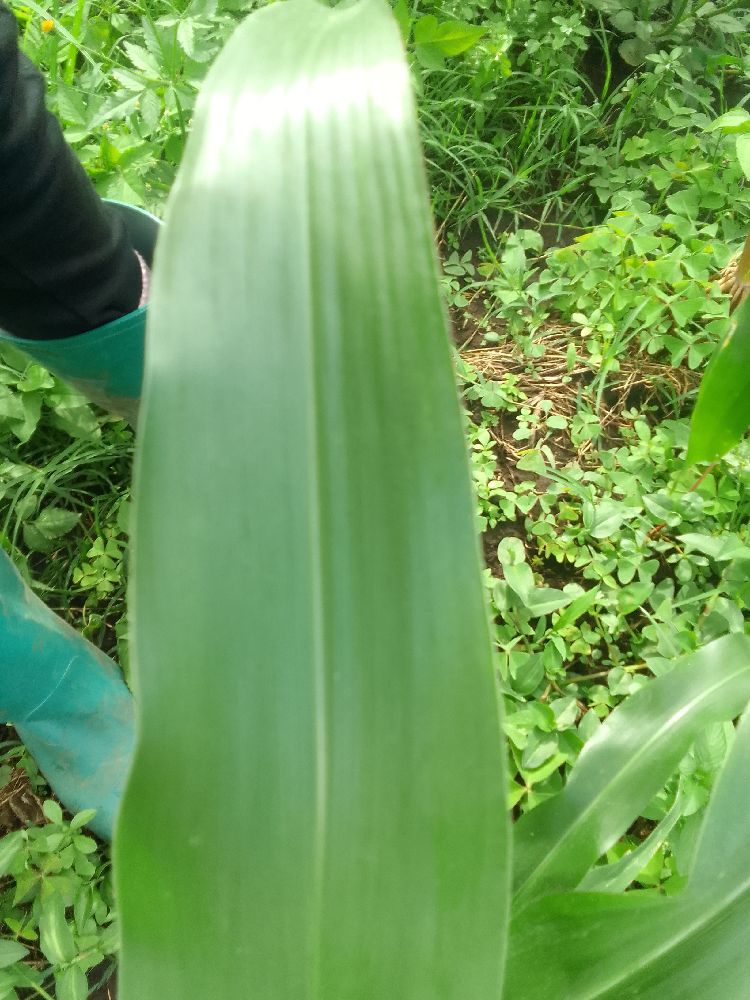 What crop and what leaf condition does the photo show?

maize, healthy
